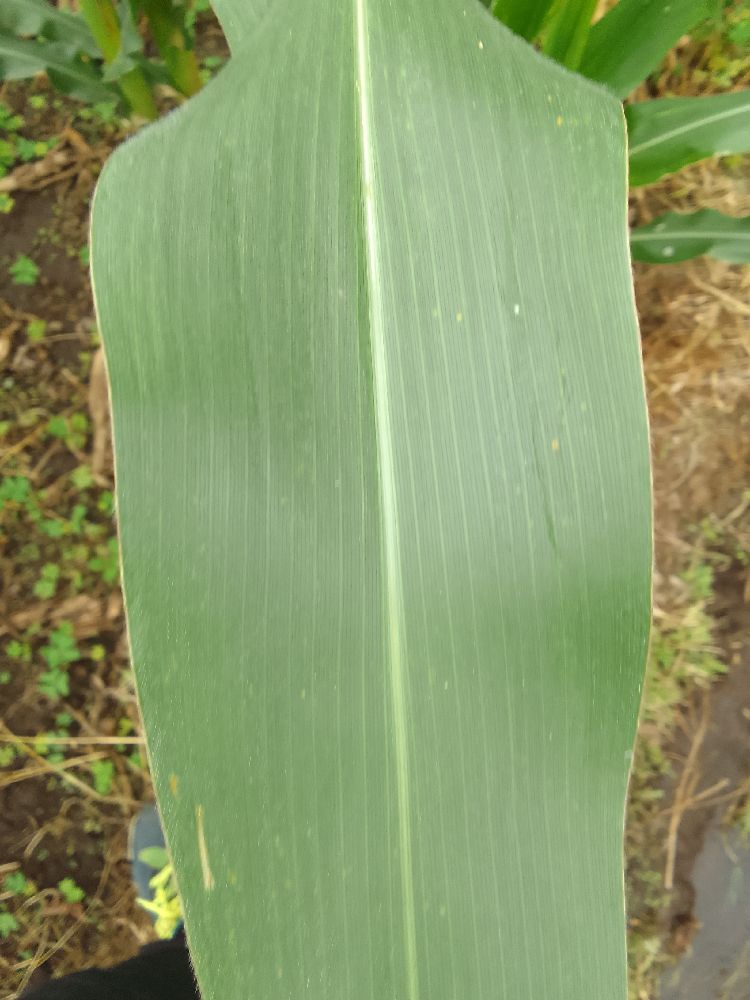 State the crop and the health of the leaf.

maize, healthy
